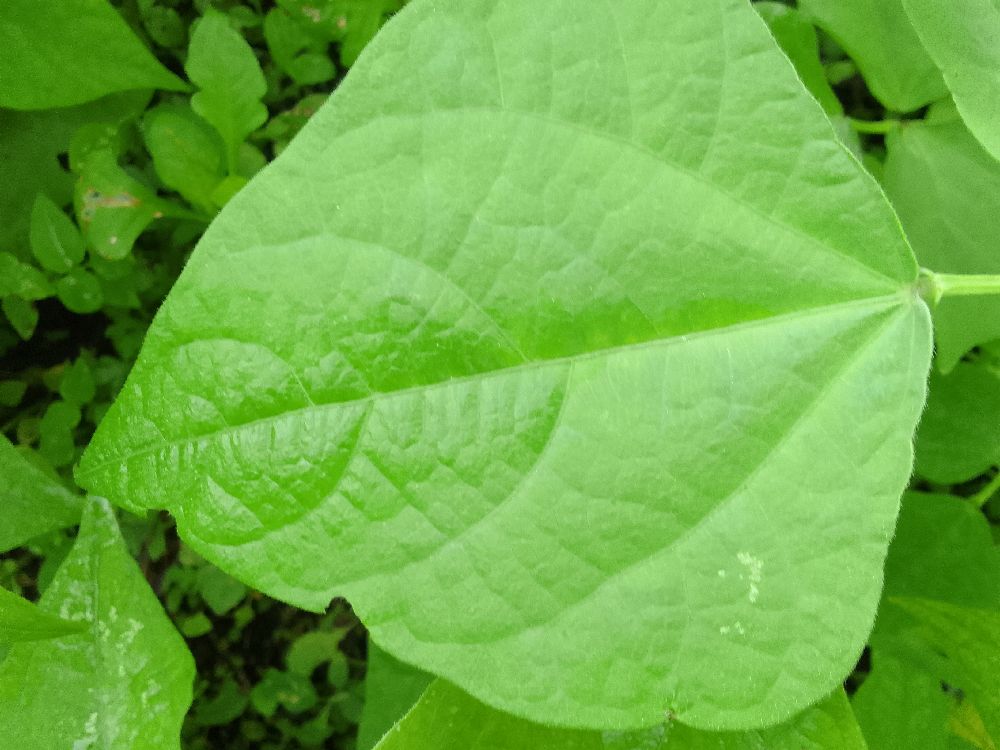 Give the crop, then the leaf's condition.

common bean, healthy
